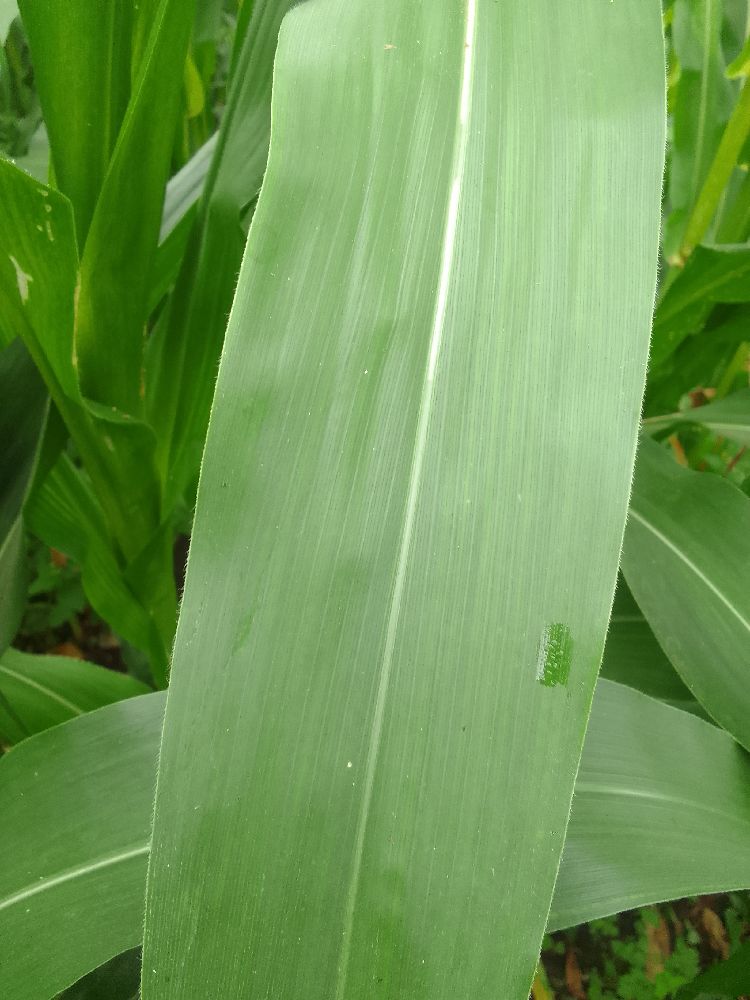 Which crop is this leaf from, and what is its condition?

maize, healthy
